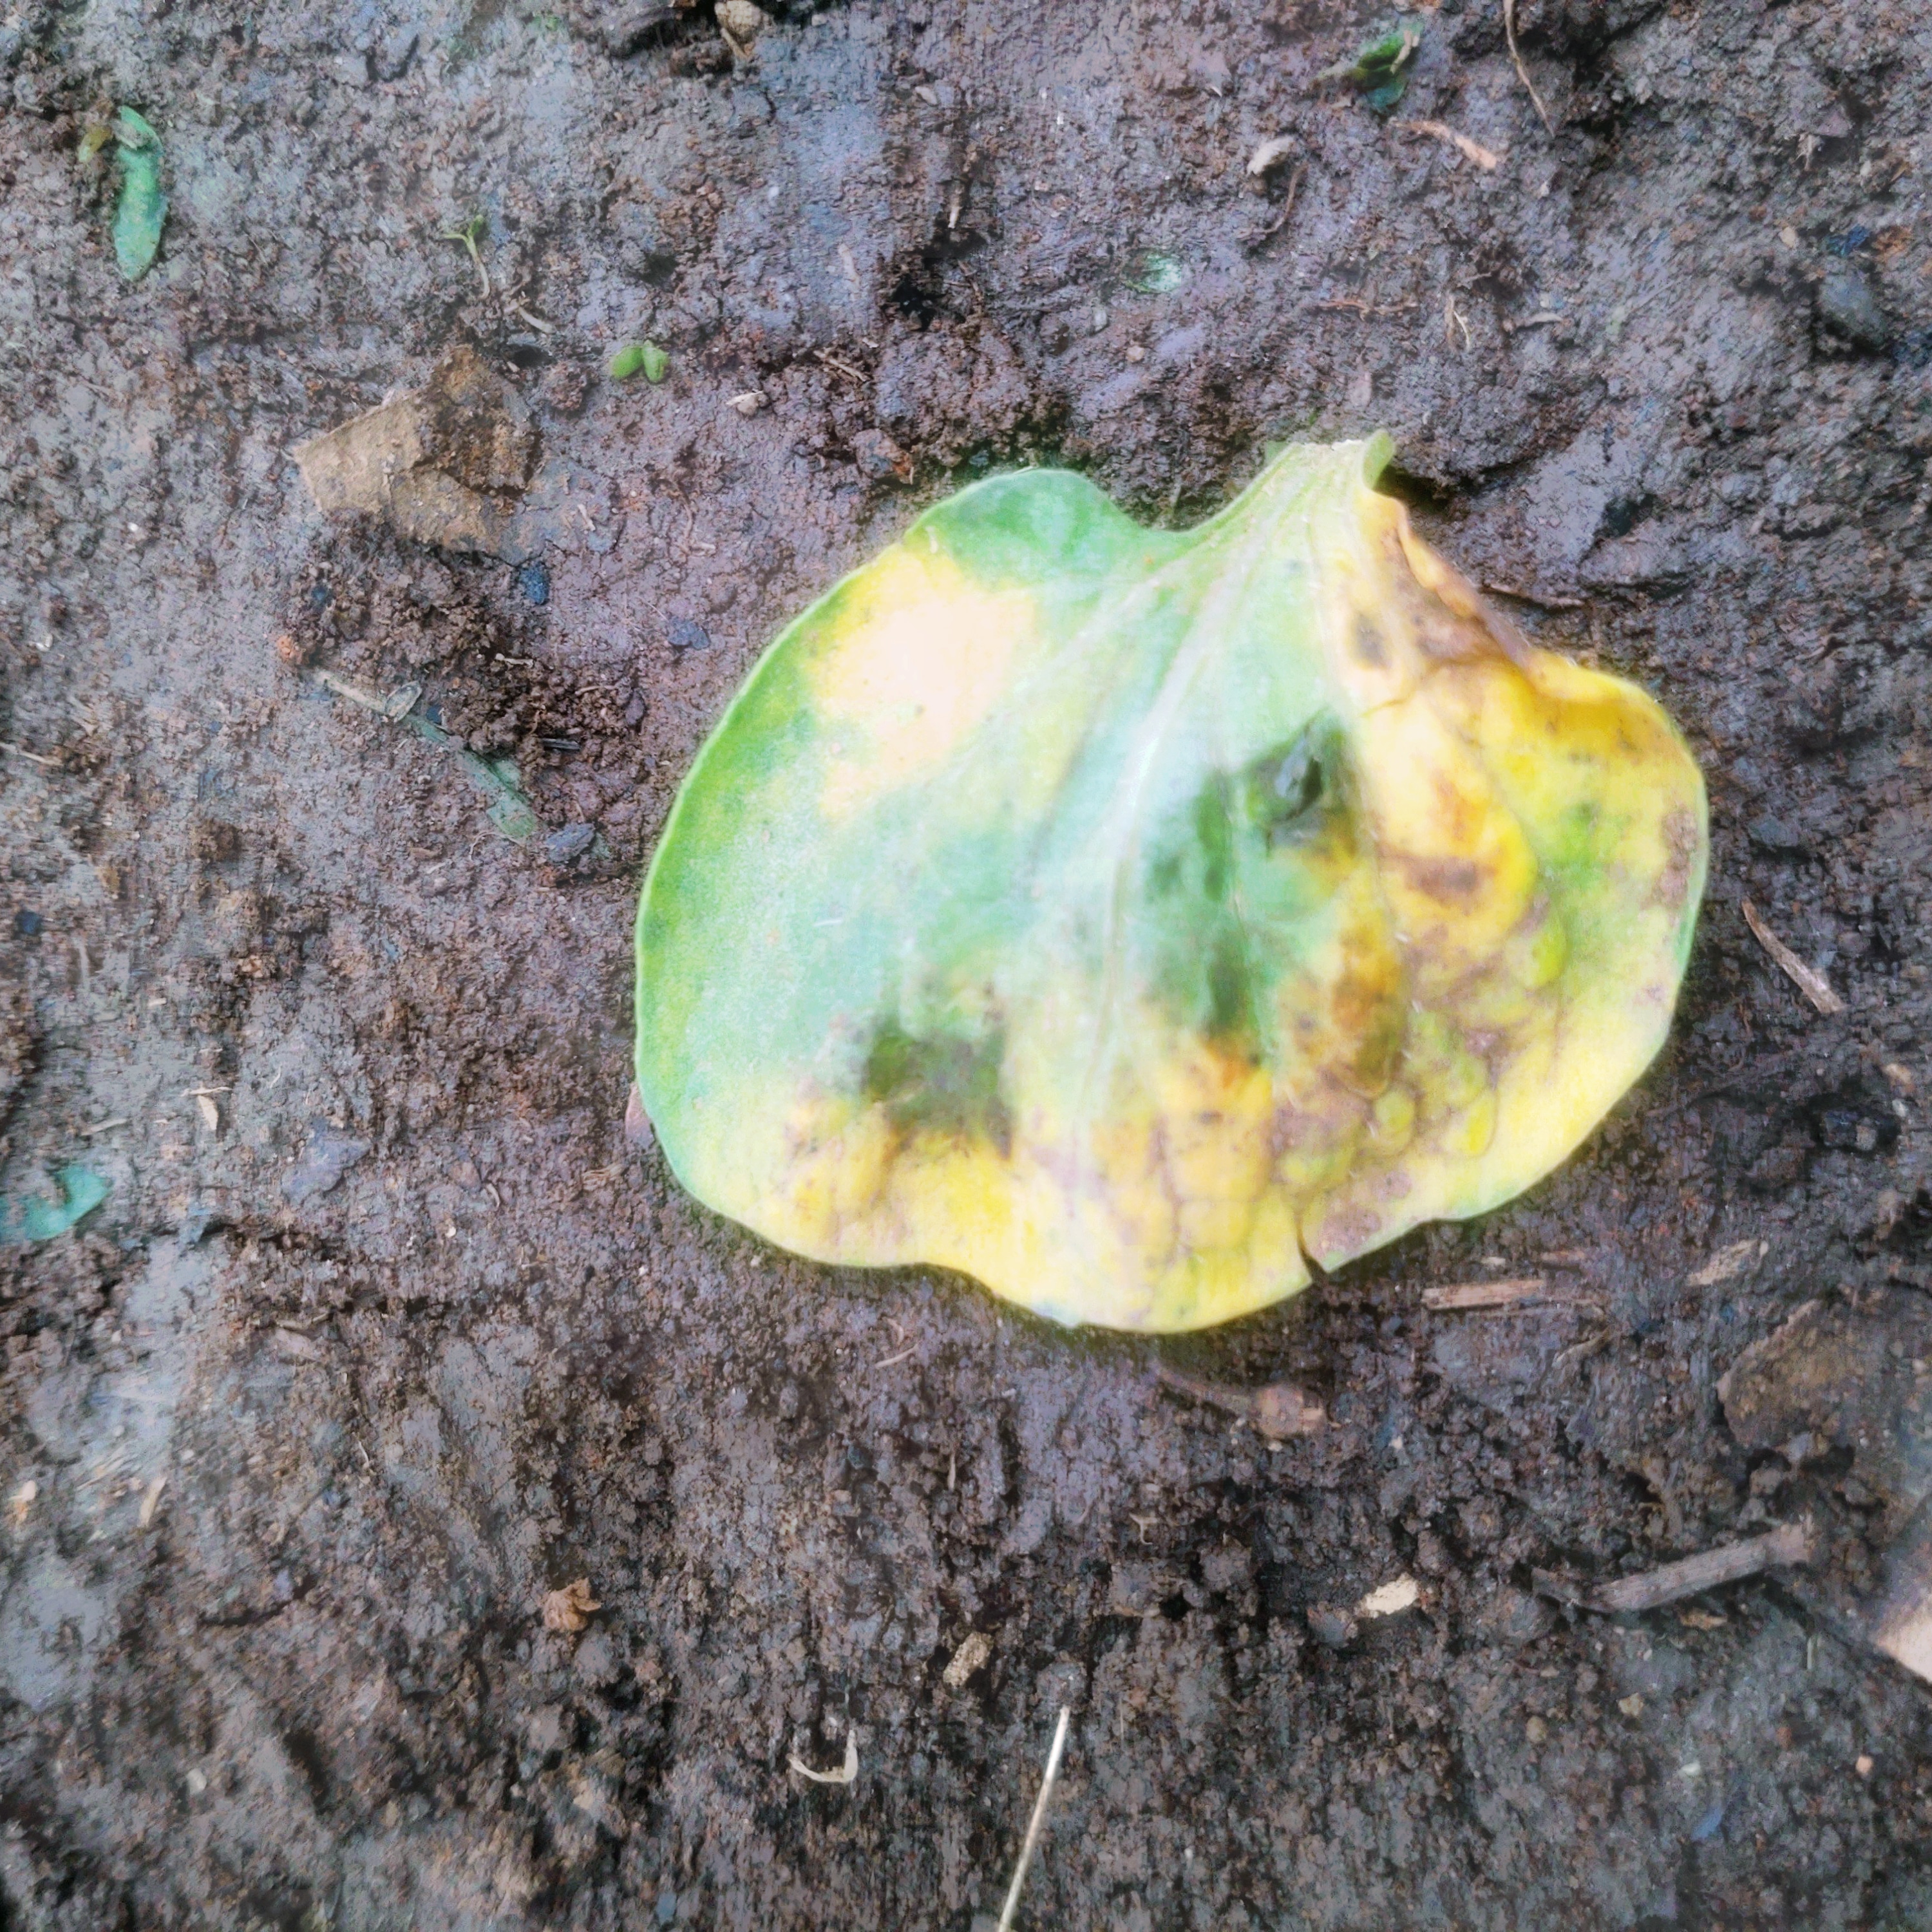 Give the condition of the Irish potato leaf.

late blight
